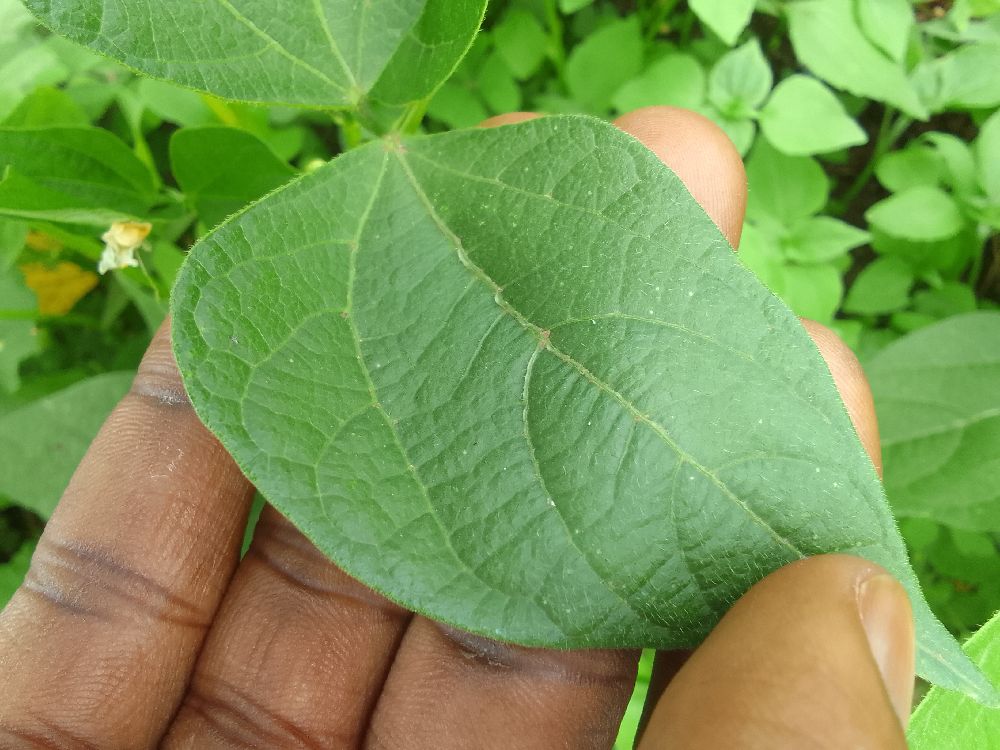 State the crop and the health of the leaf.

common bean, healthy
